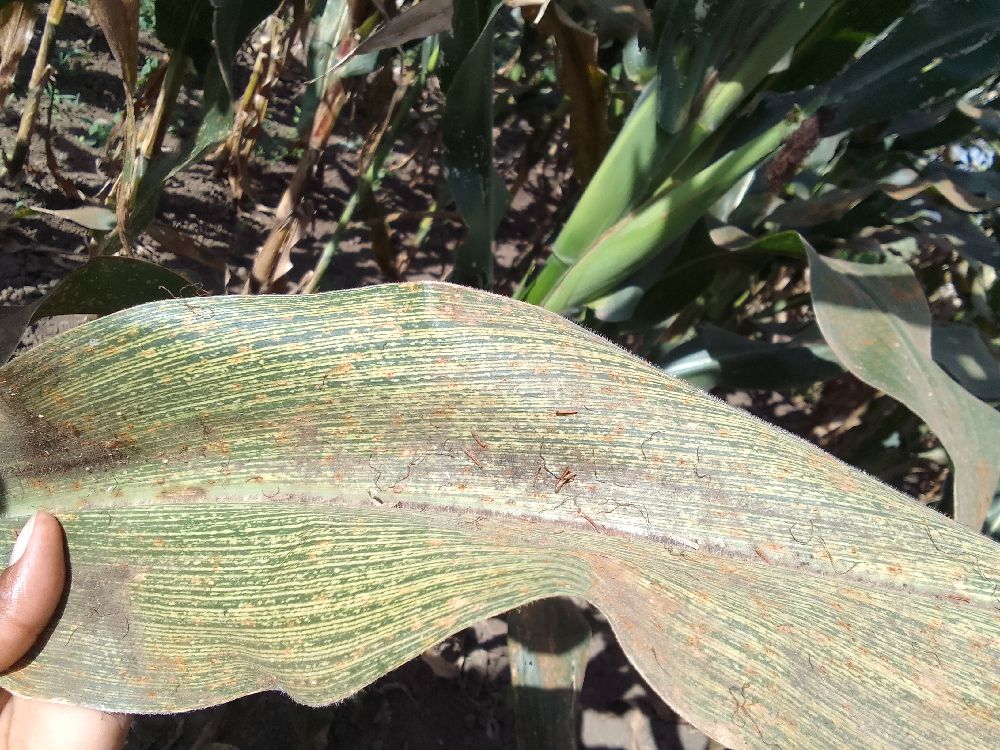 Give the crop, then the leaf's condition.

maize, maize streak virus
